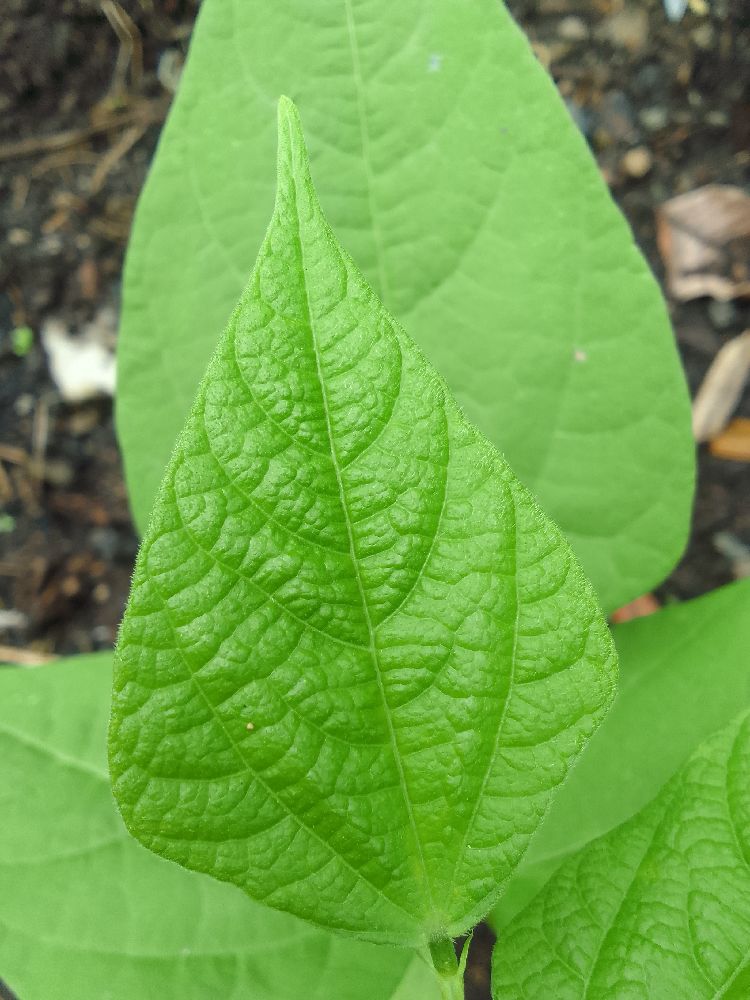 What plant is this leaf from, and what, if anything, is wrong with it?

common bean, healthy
